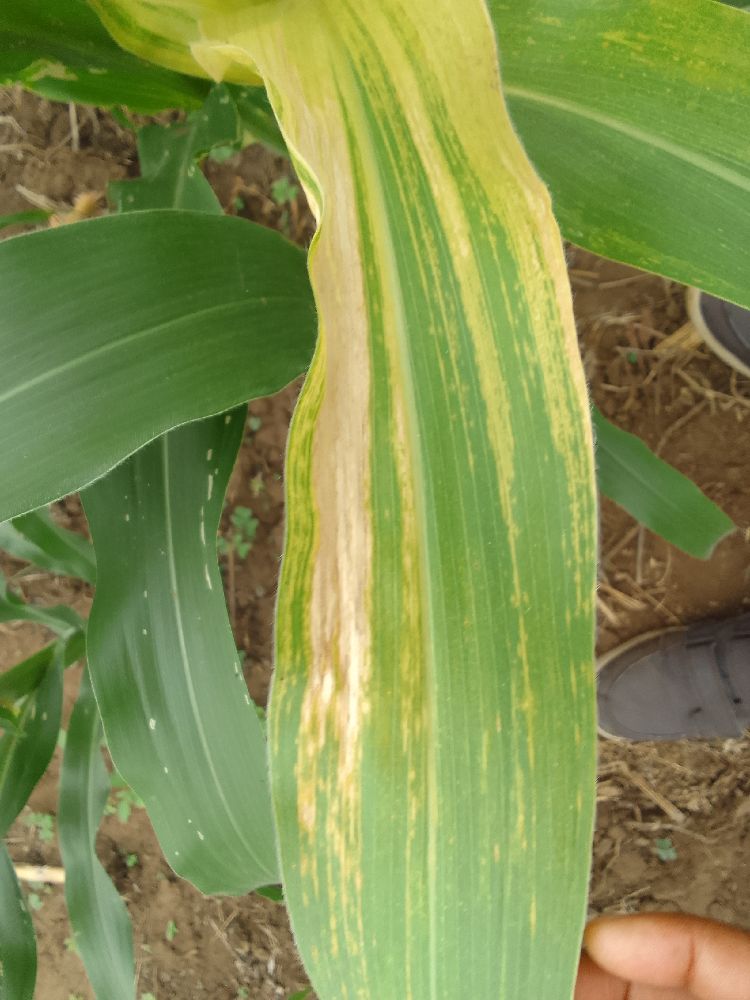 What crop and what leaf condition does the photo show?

maize, maize lethal necrosis
